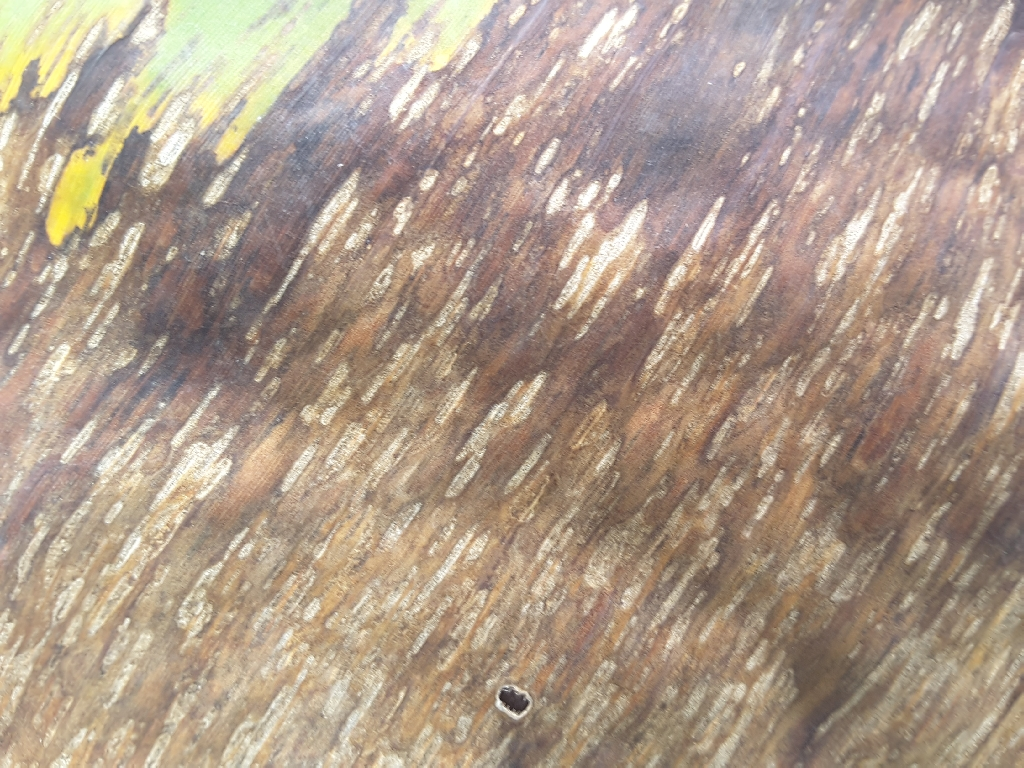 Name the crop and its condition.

banana, black sigatoka
